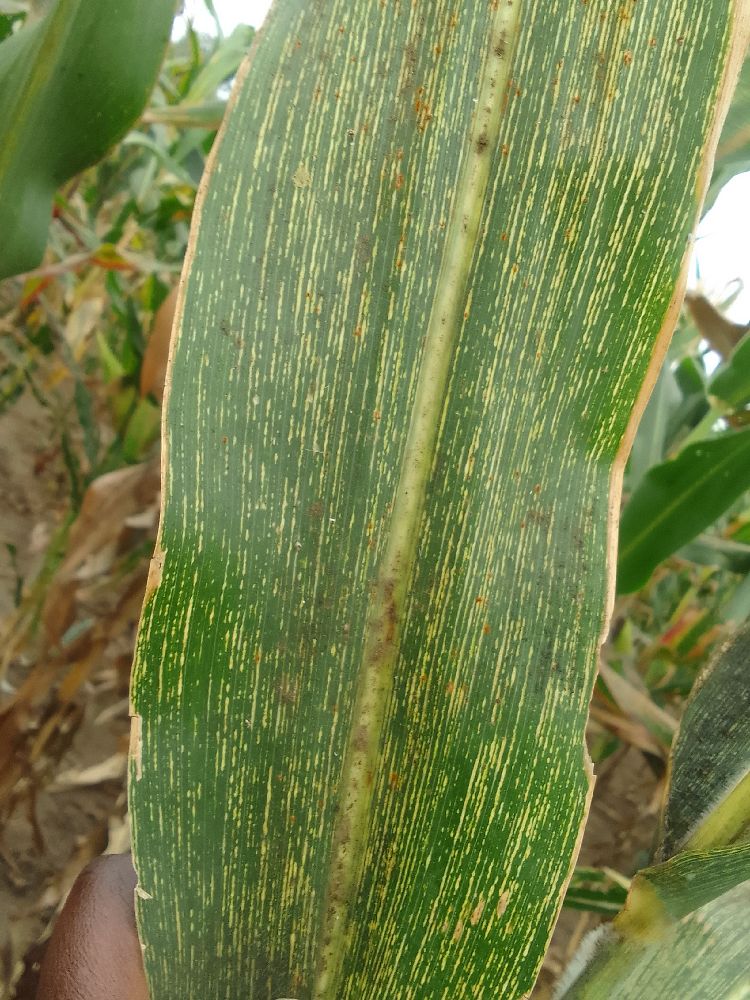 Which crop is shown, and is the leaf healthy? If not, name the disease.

maize, maize streak virus
